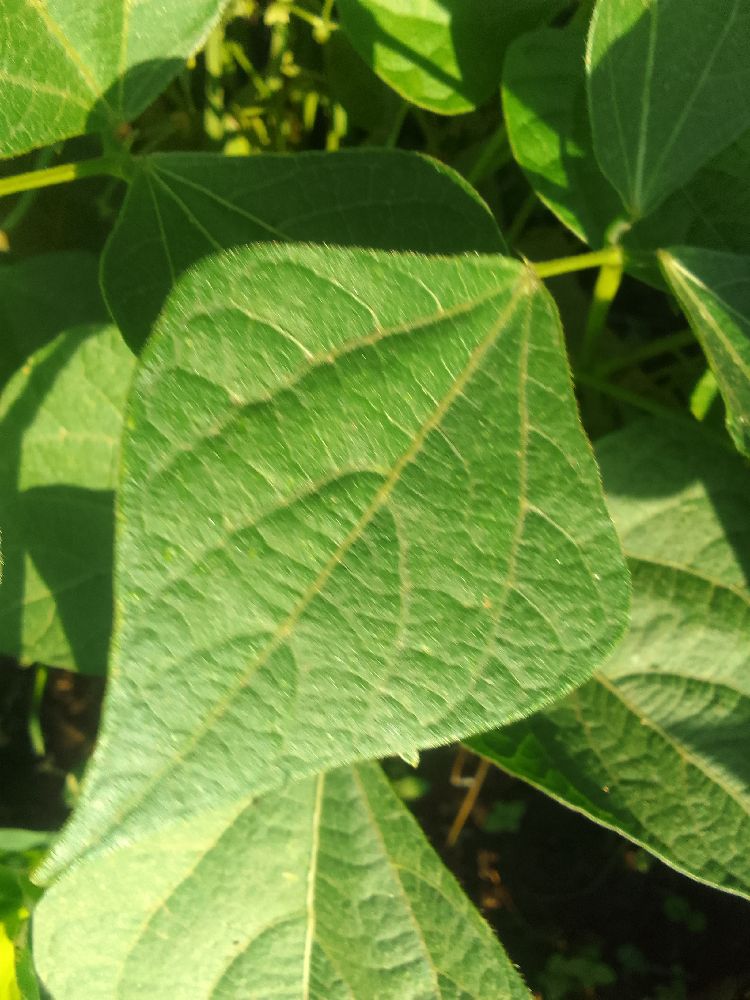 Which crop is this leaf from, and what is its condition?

common bean, healthy
